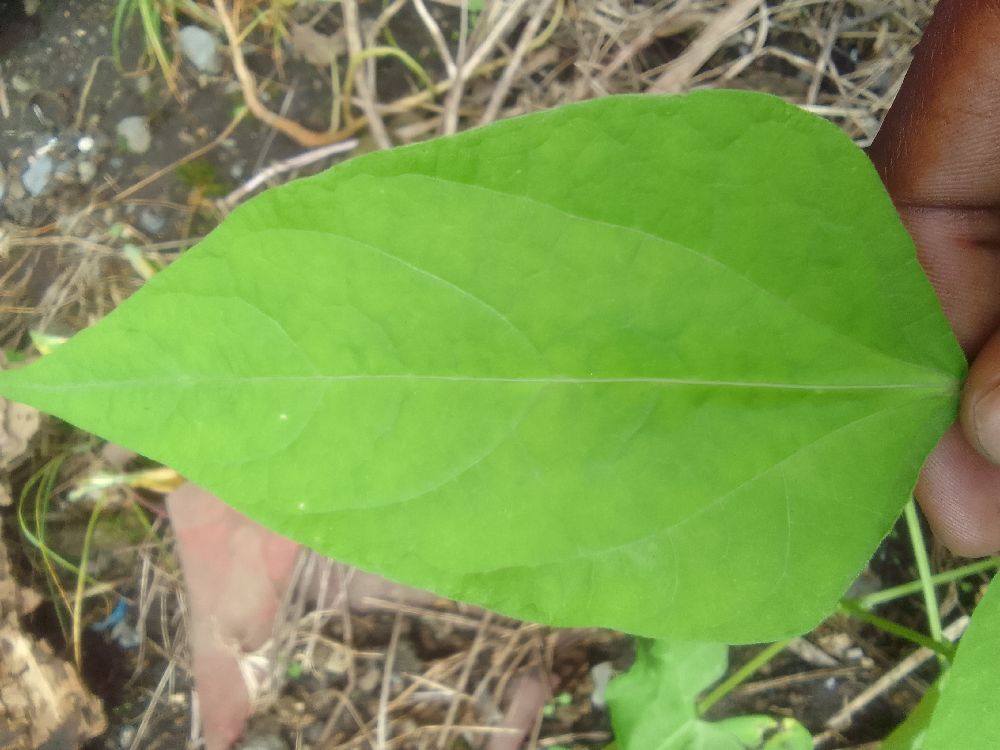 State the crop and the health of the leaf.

common bean, healthy
